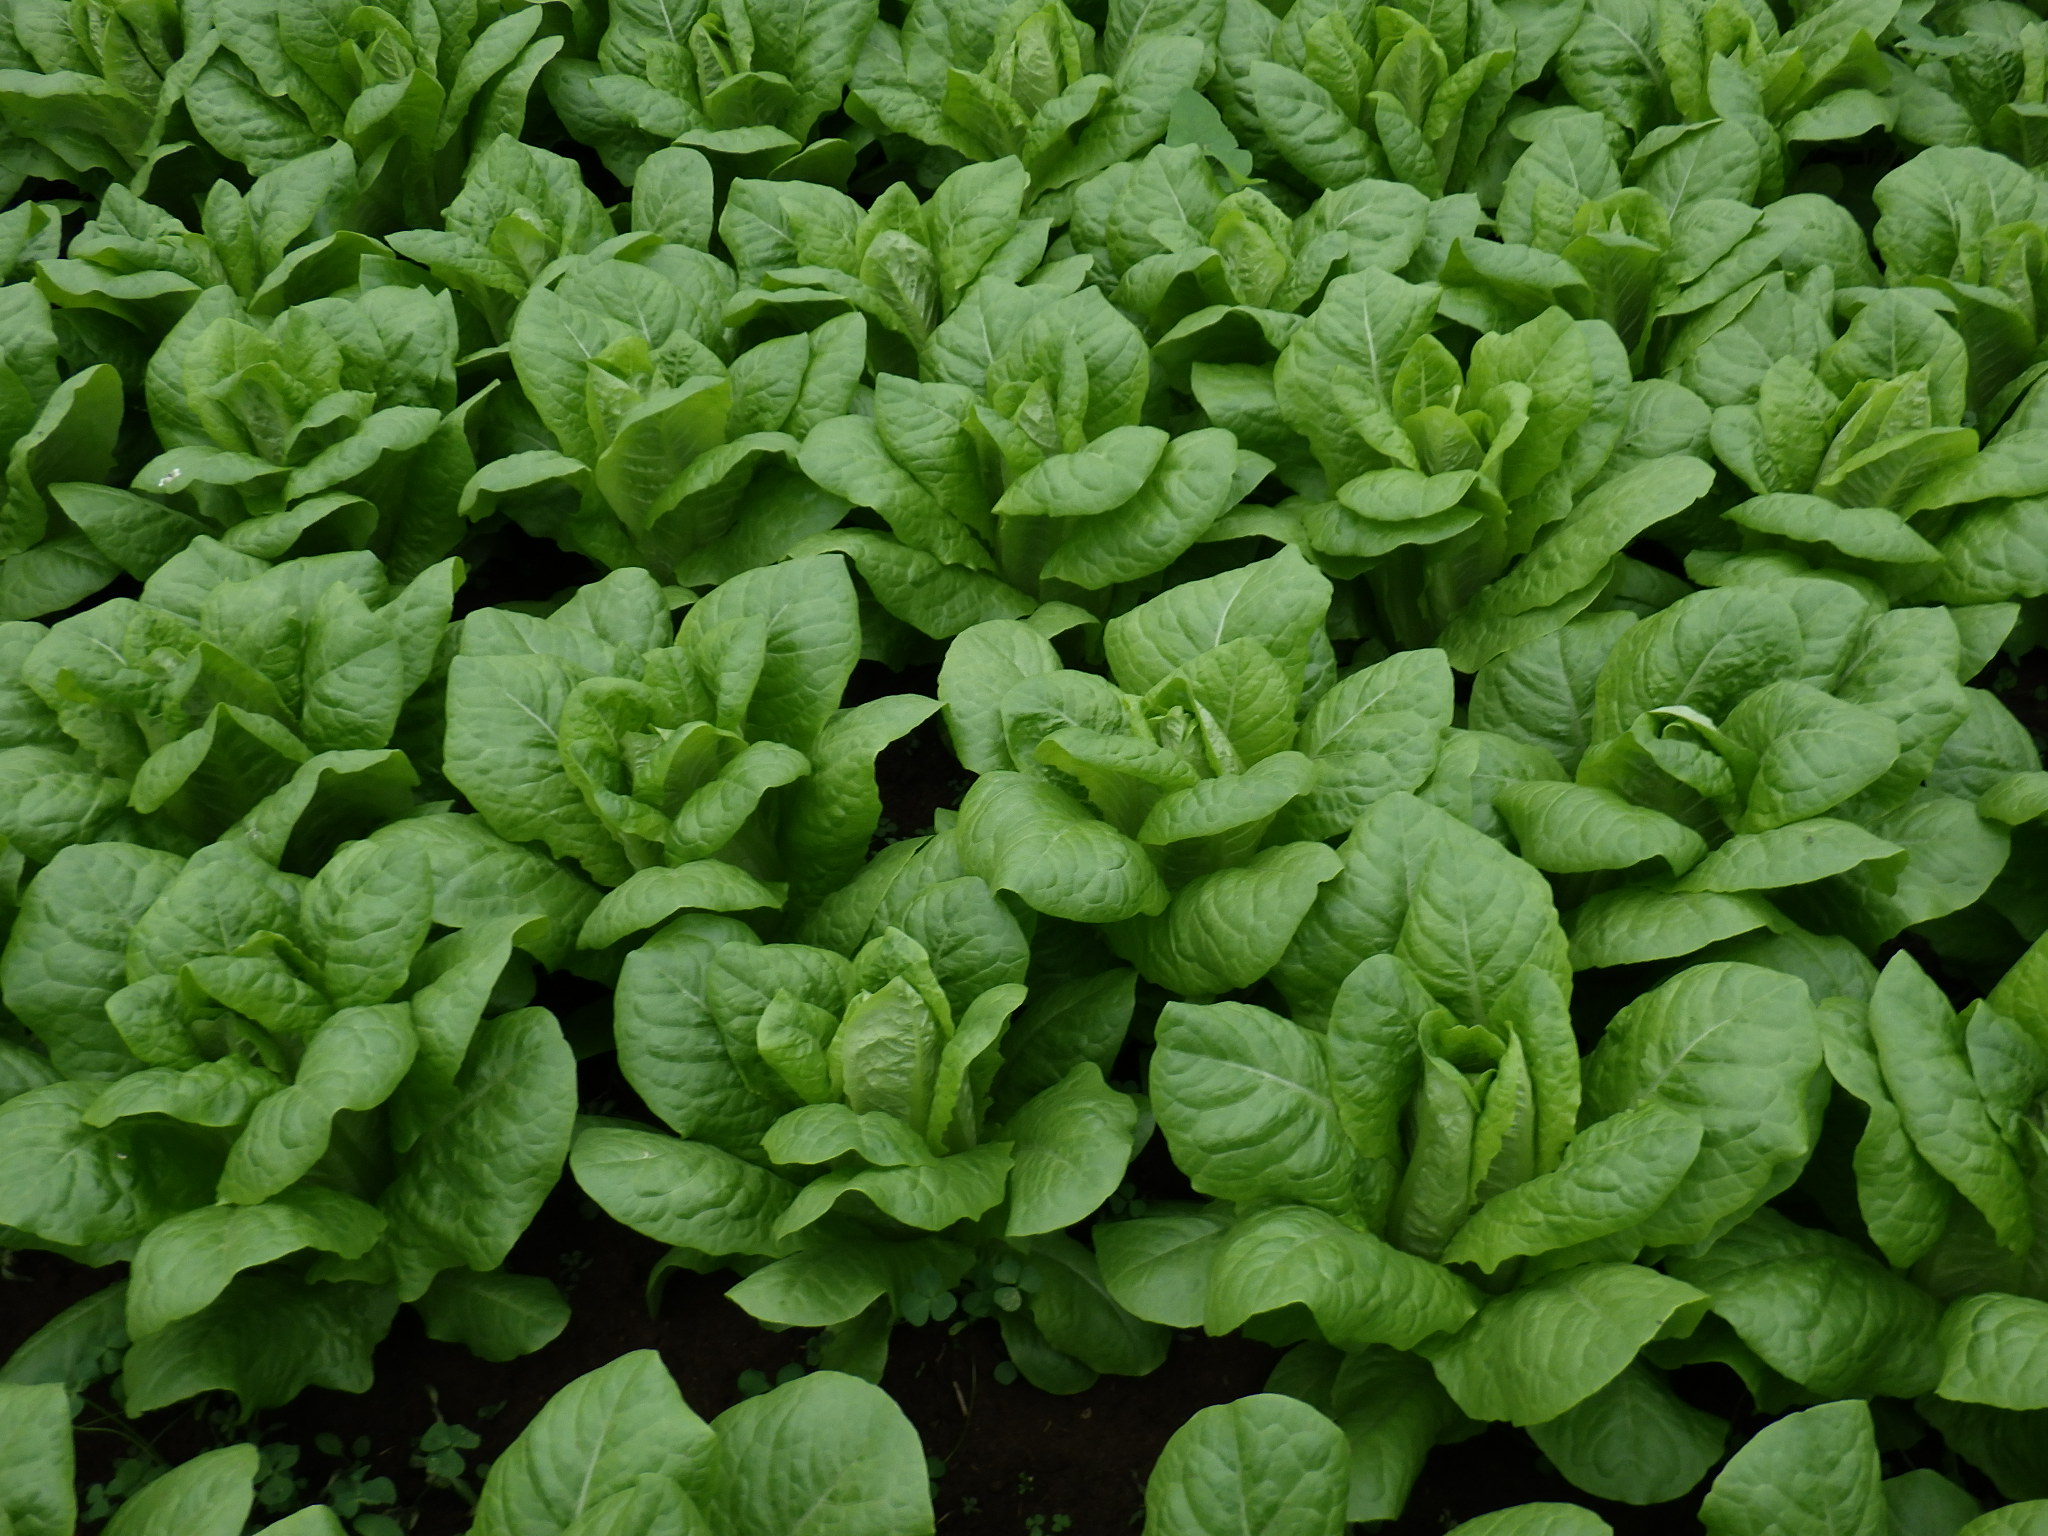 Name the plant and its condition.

lettuce, healthy
